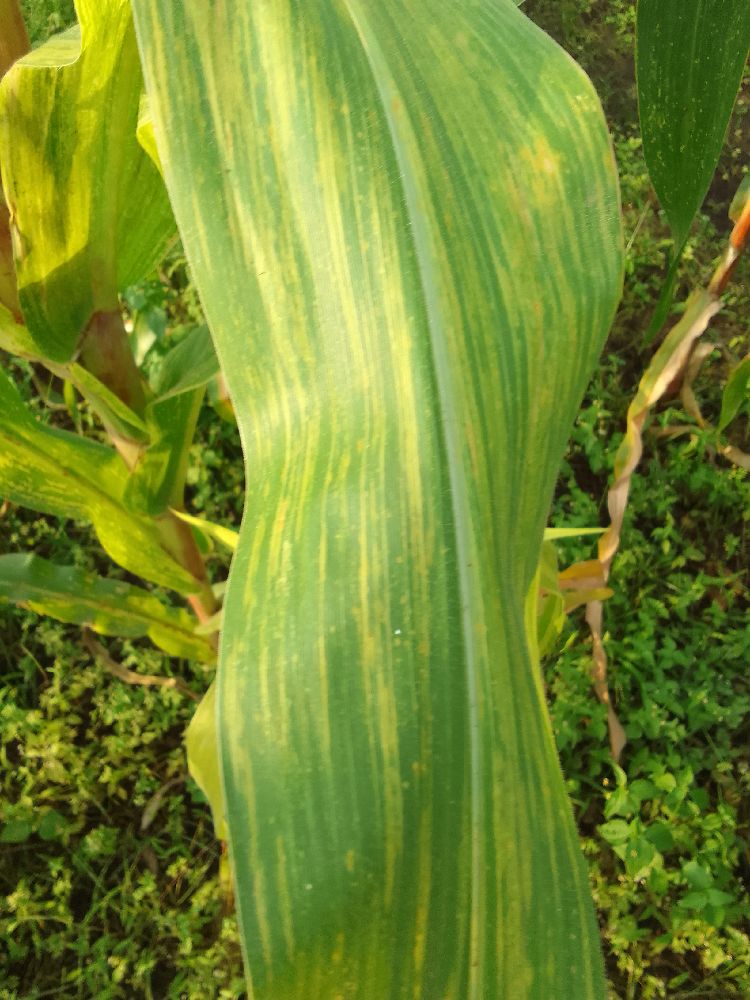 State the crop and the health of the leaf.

maize, maize lethal necrosis
